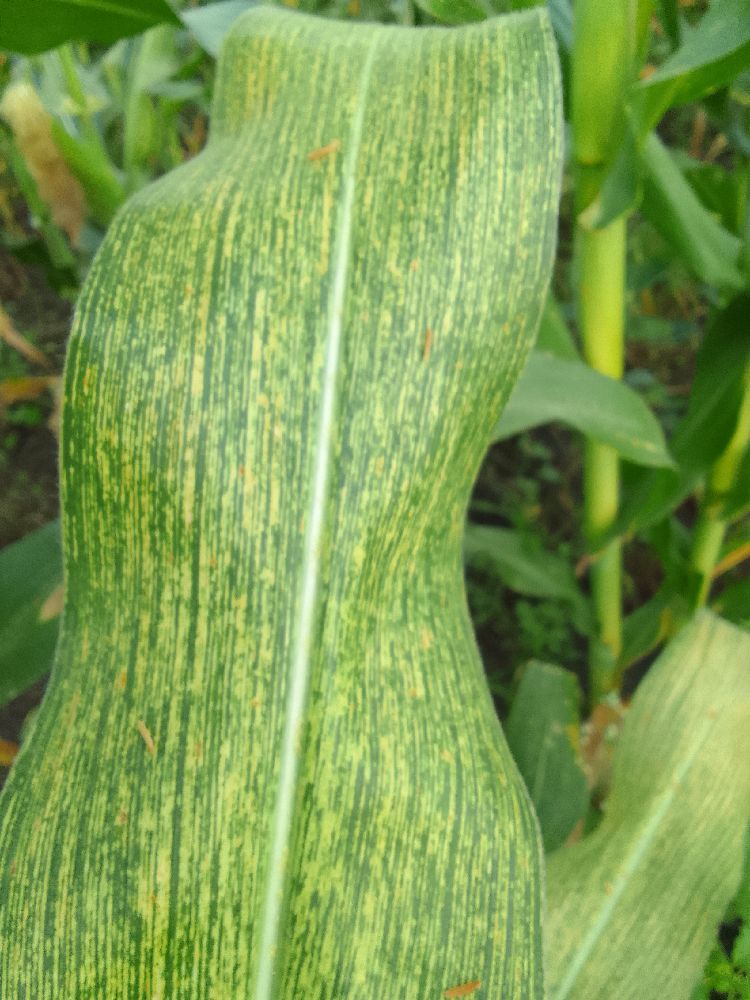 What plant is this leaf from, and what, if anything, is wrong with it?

maize, maize streak virus
